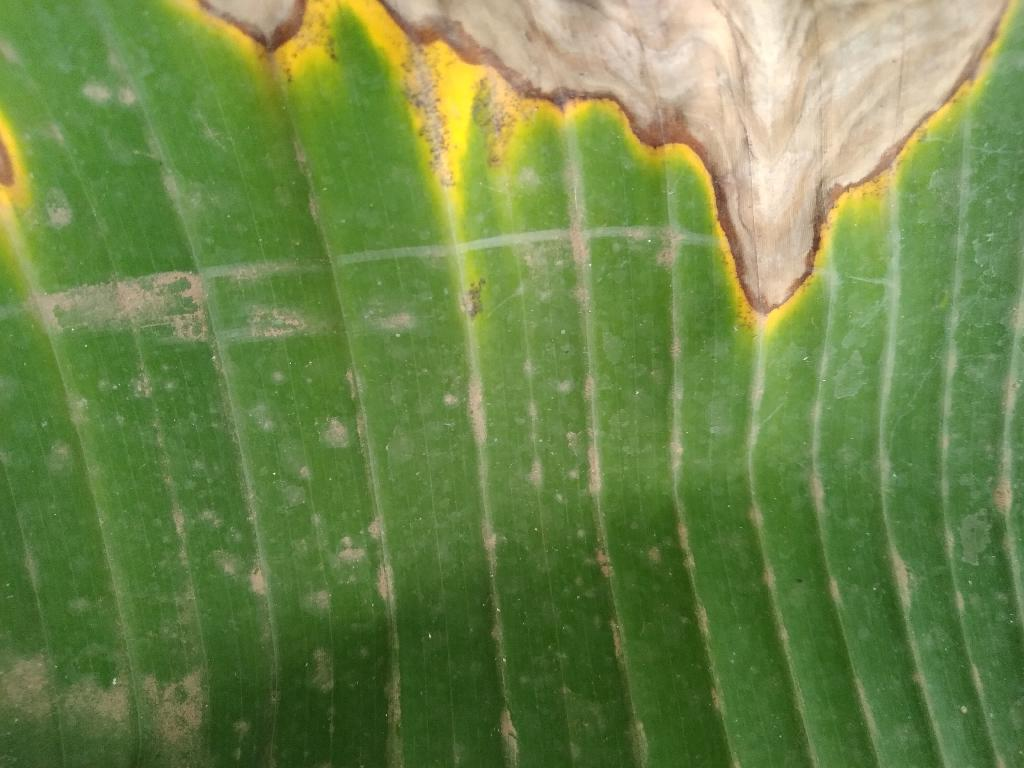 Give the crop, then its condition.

banana, black sigatoka
